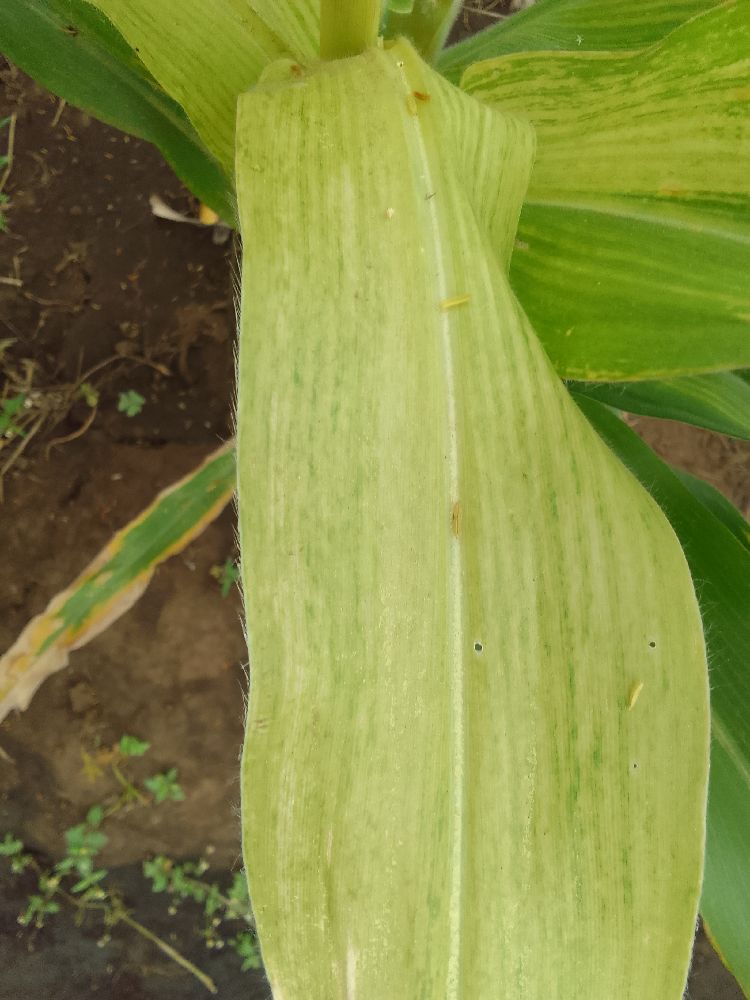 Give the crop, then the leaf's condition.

maize, maize lethal necrosis
